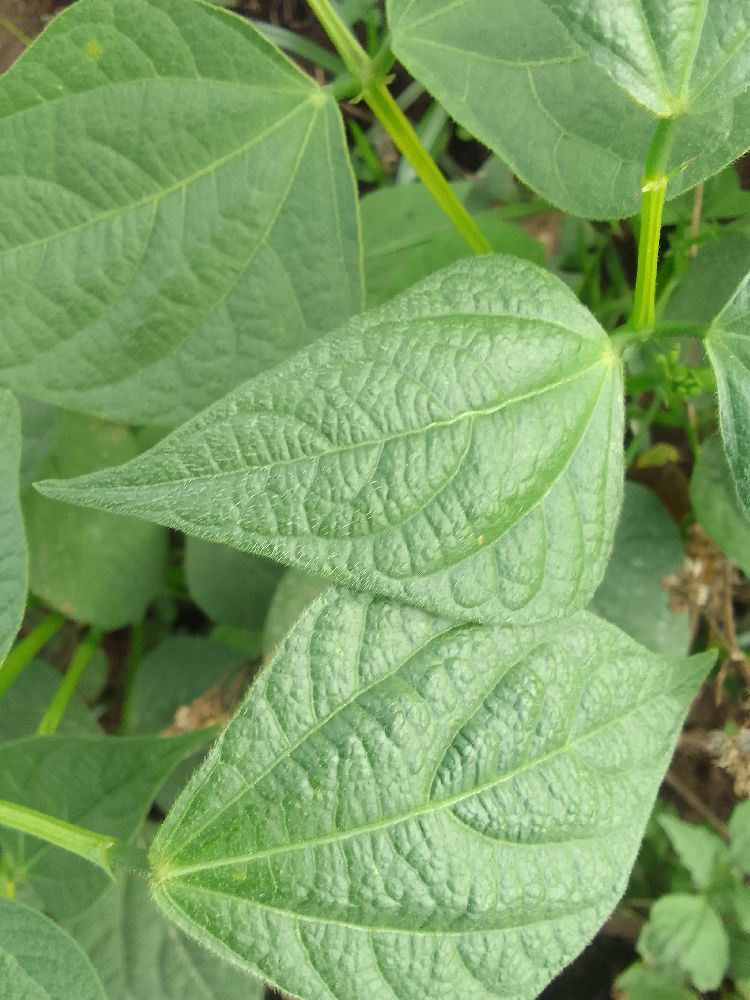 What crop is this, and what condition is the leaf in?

common bean, healthy
